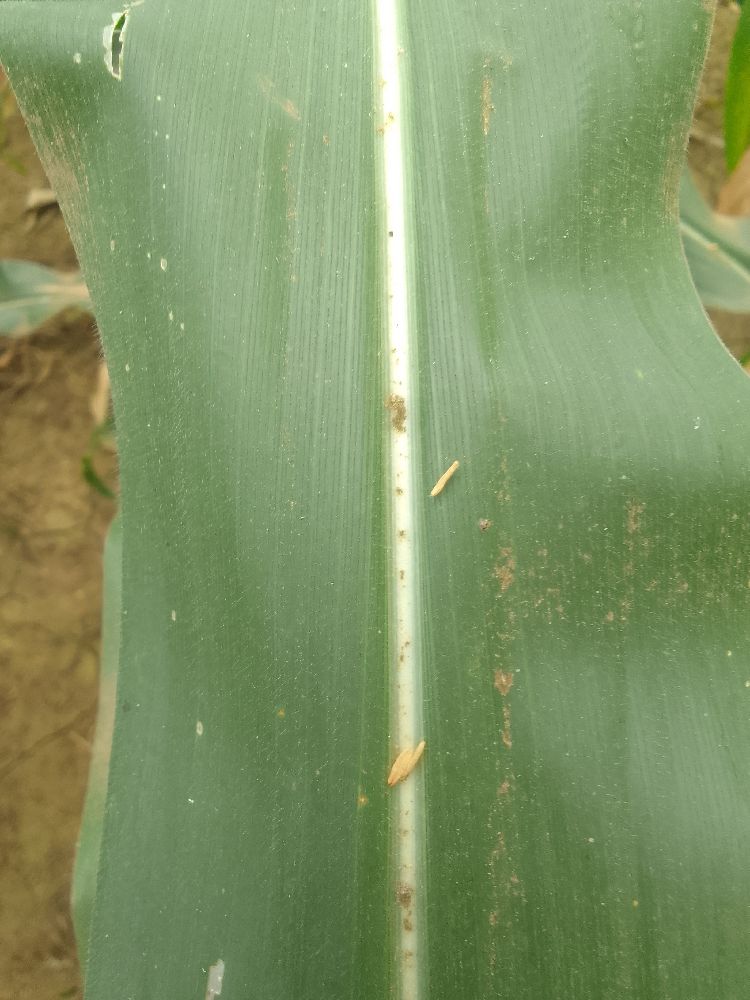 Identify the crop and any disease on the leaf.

maize, healthy
